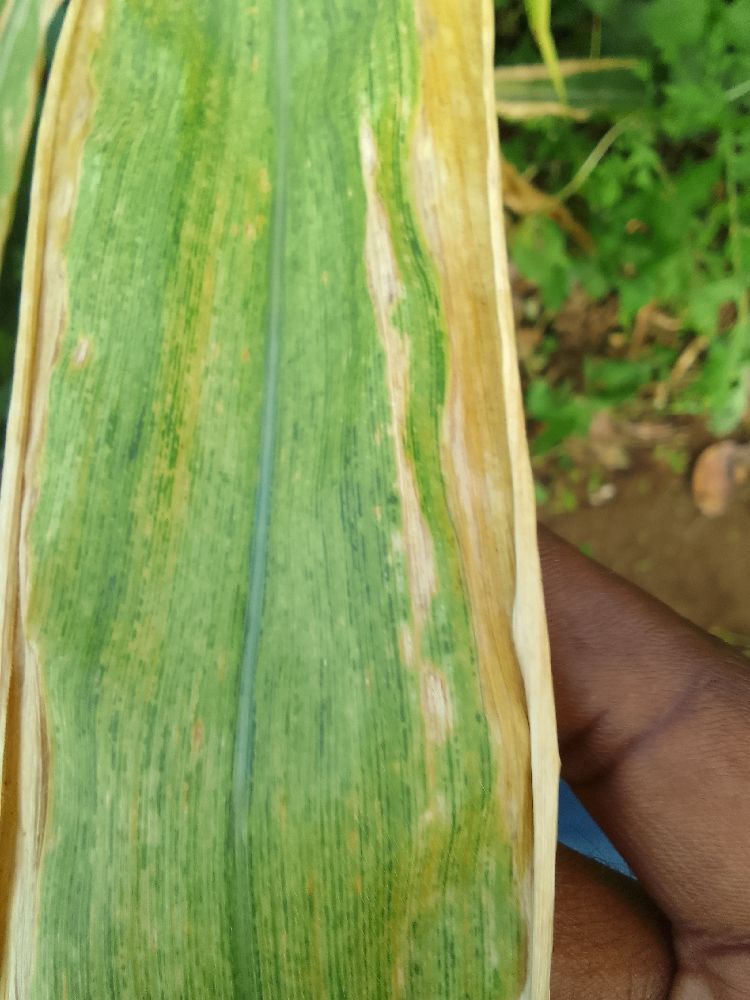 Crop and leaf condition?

maize, maize lethal necrosis
